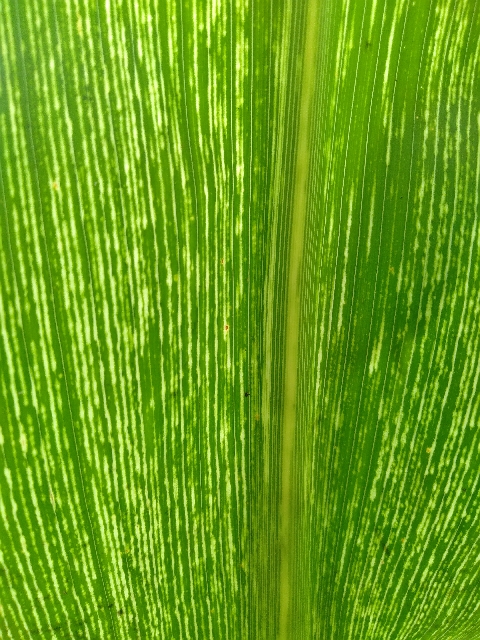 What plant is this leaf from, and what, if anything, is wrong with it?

maize, maize streak virus
